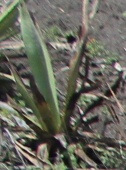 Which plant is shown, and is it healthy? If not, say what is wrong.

agave, small
